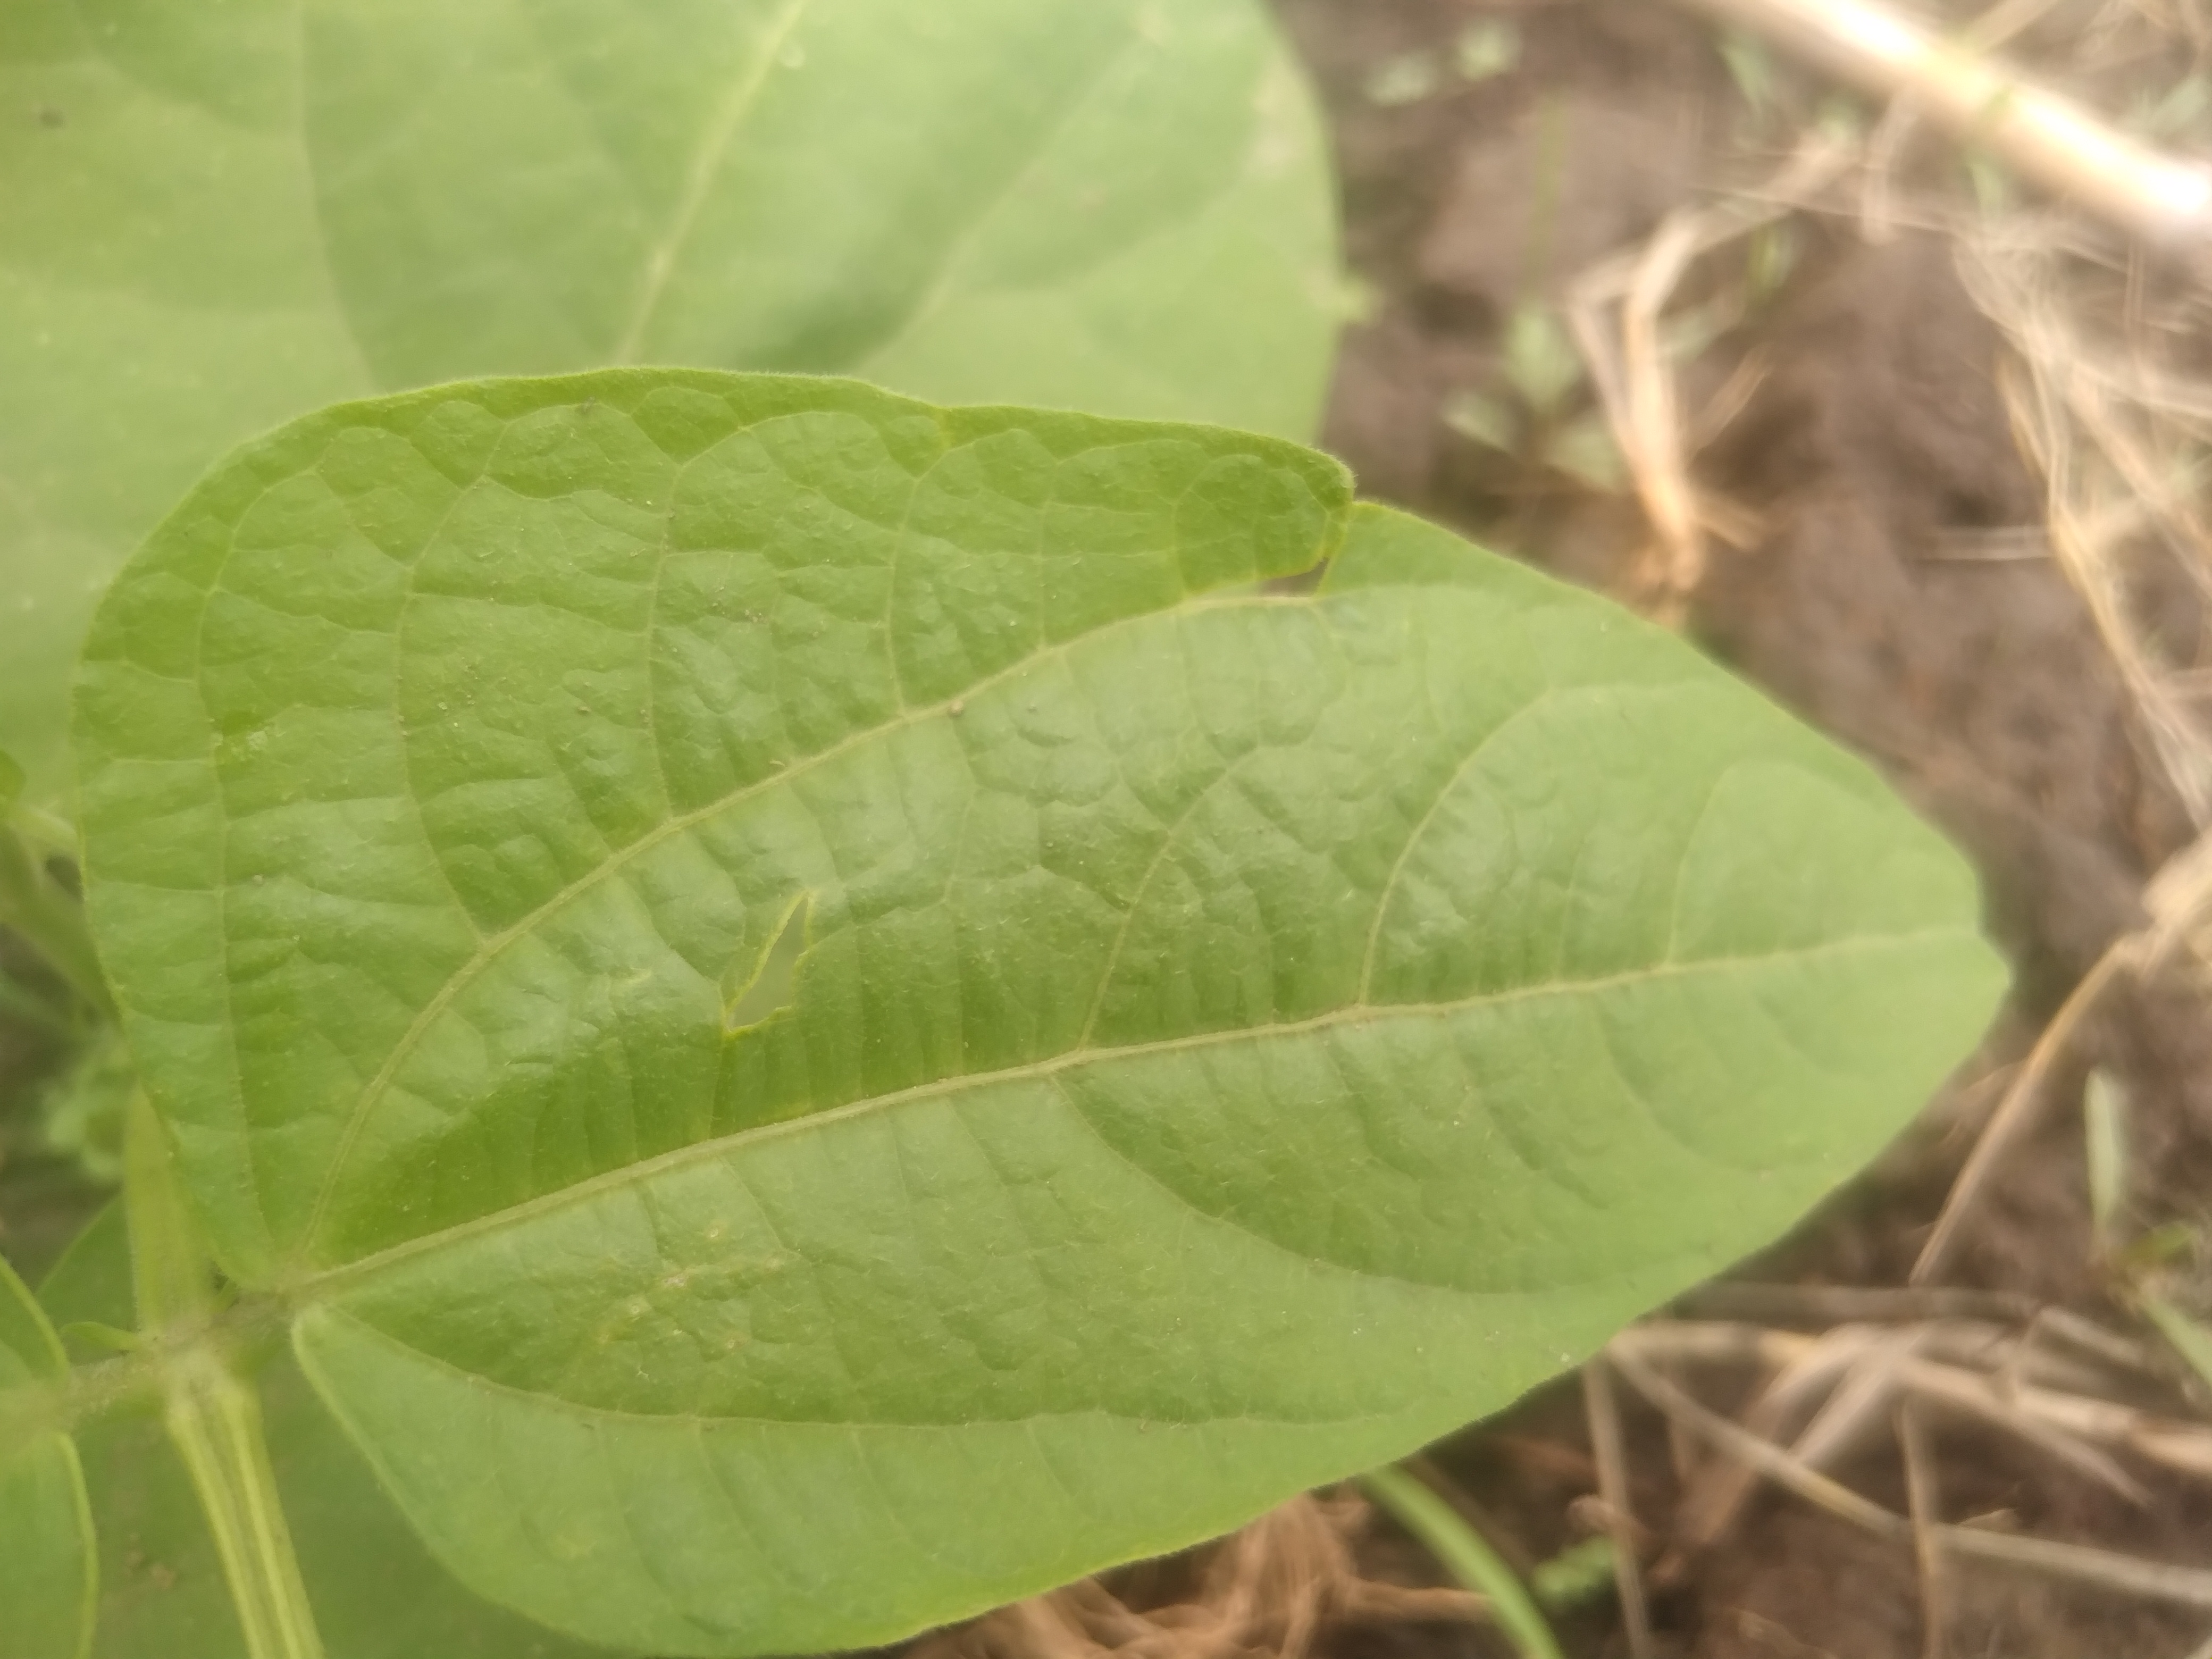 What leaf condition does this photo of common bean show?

healthy
